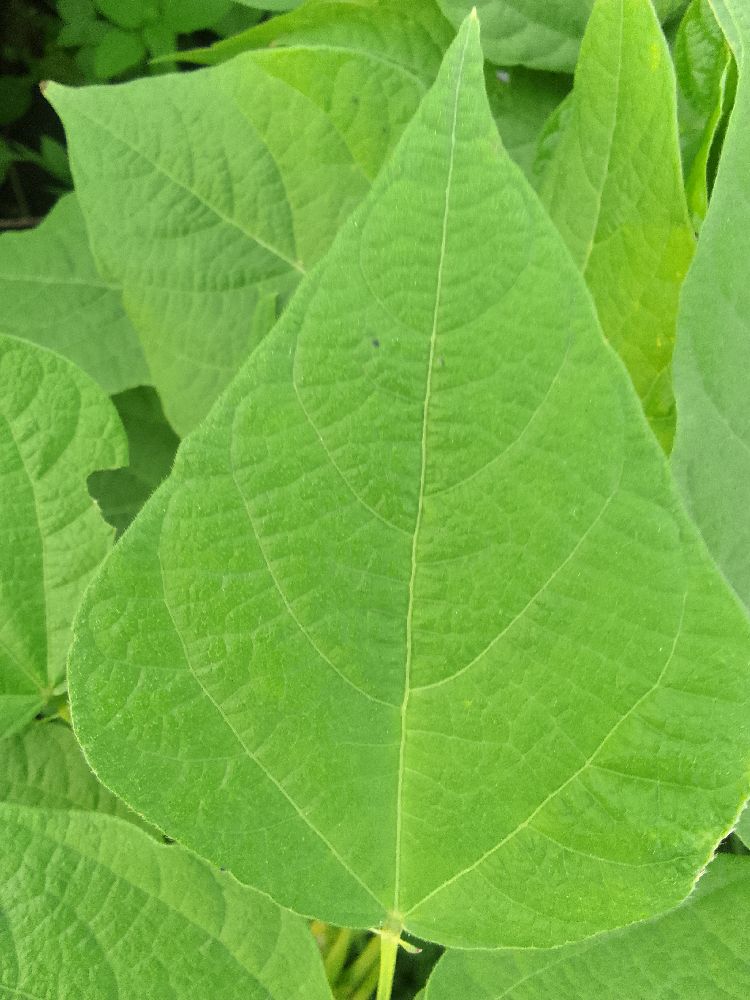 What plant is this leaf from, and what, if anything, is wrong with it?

common bean, healthy
